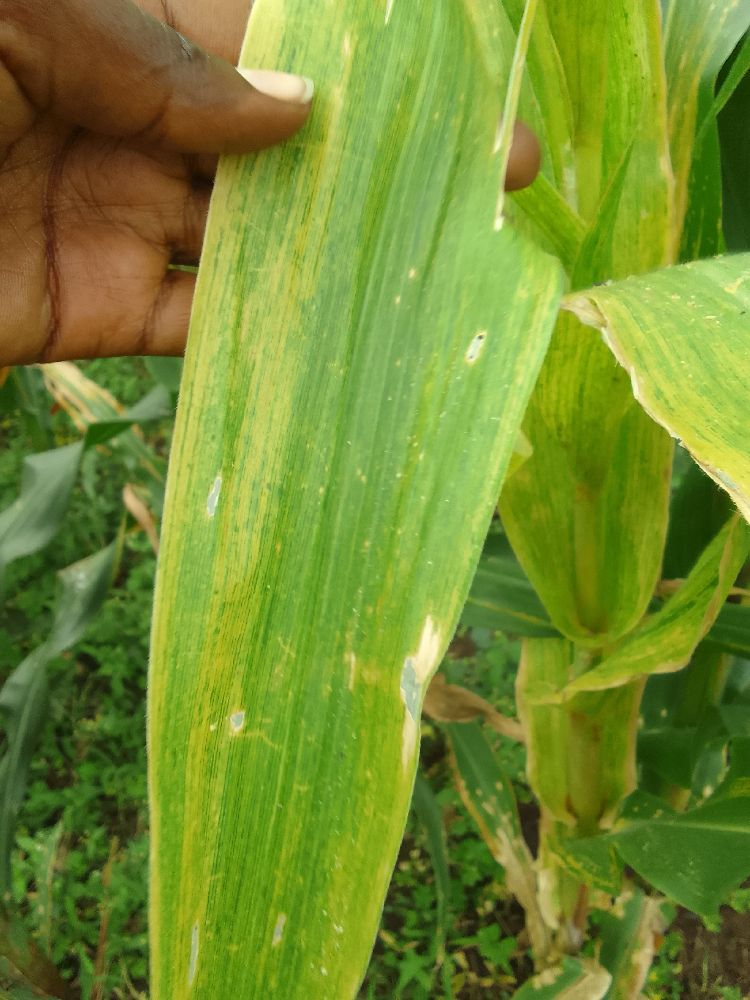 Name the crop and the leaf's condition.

maize, healthy
